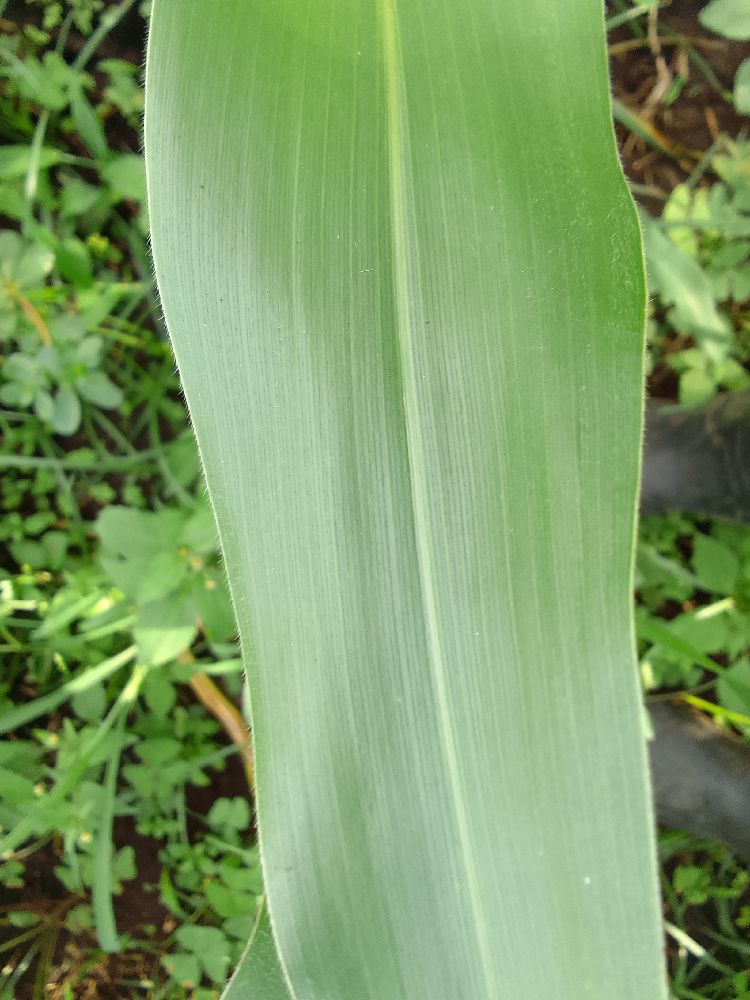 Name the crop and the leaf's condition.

maize, healthy
